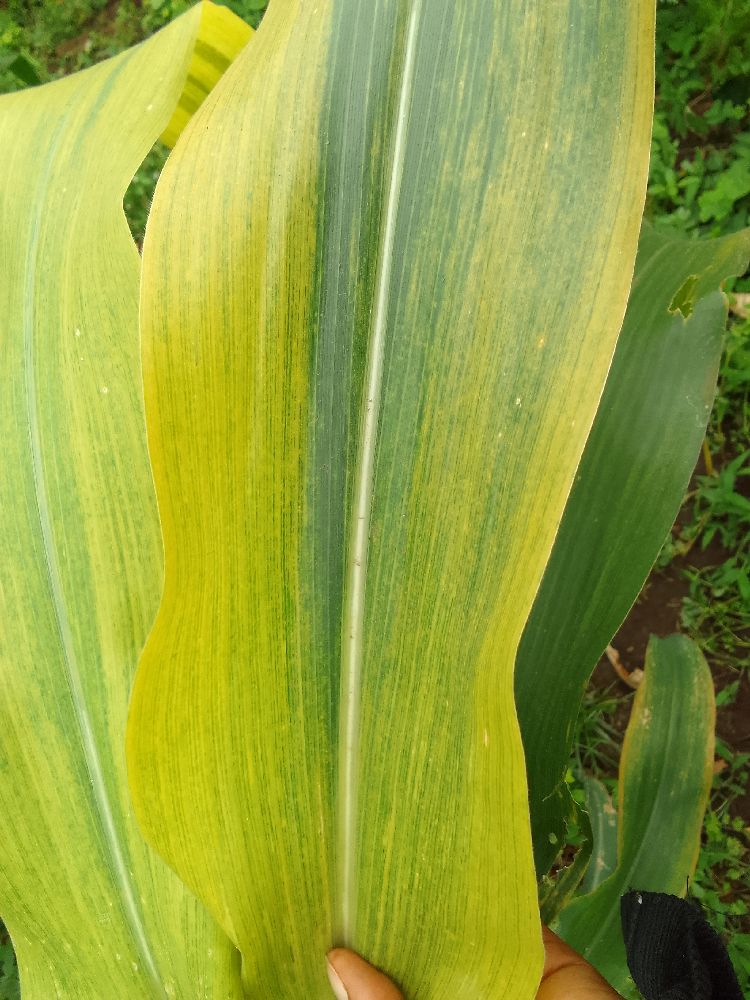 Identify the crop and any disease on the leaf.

maize, maize lethal necrosis
